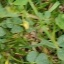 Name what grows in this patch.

unstructured weed
